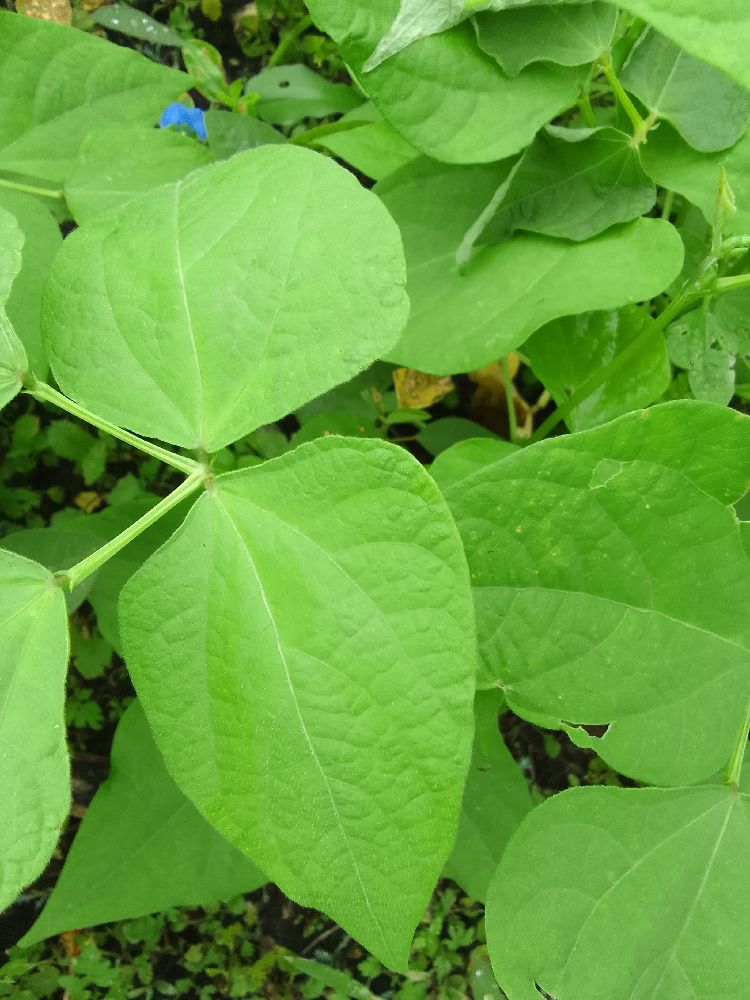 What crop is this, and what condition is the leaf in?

common bean, healthy
